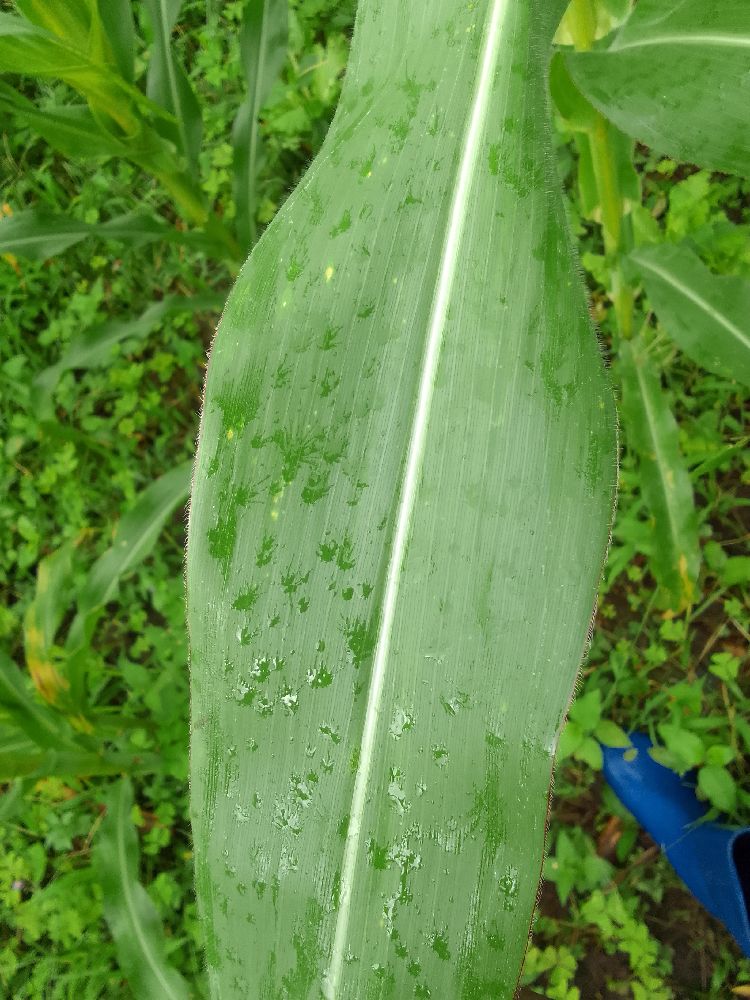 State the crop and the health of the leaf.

maize, healthy
